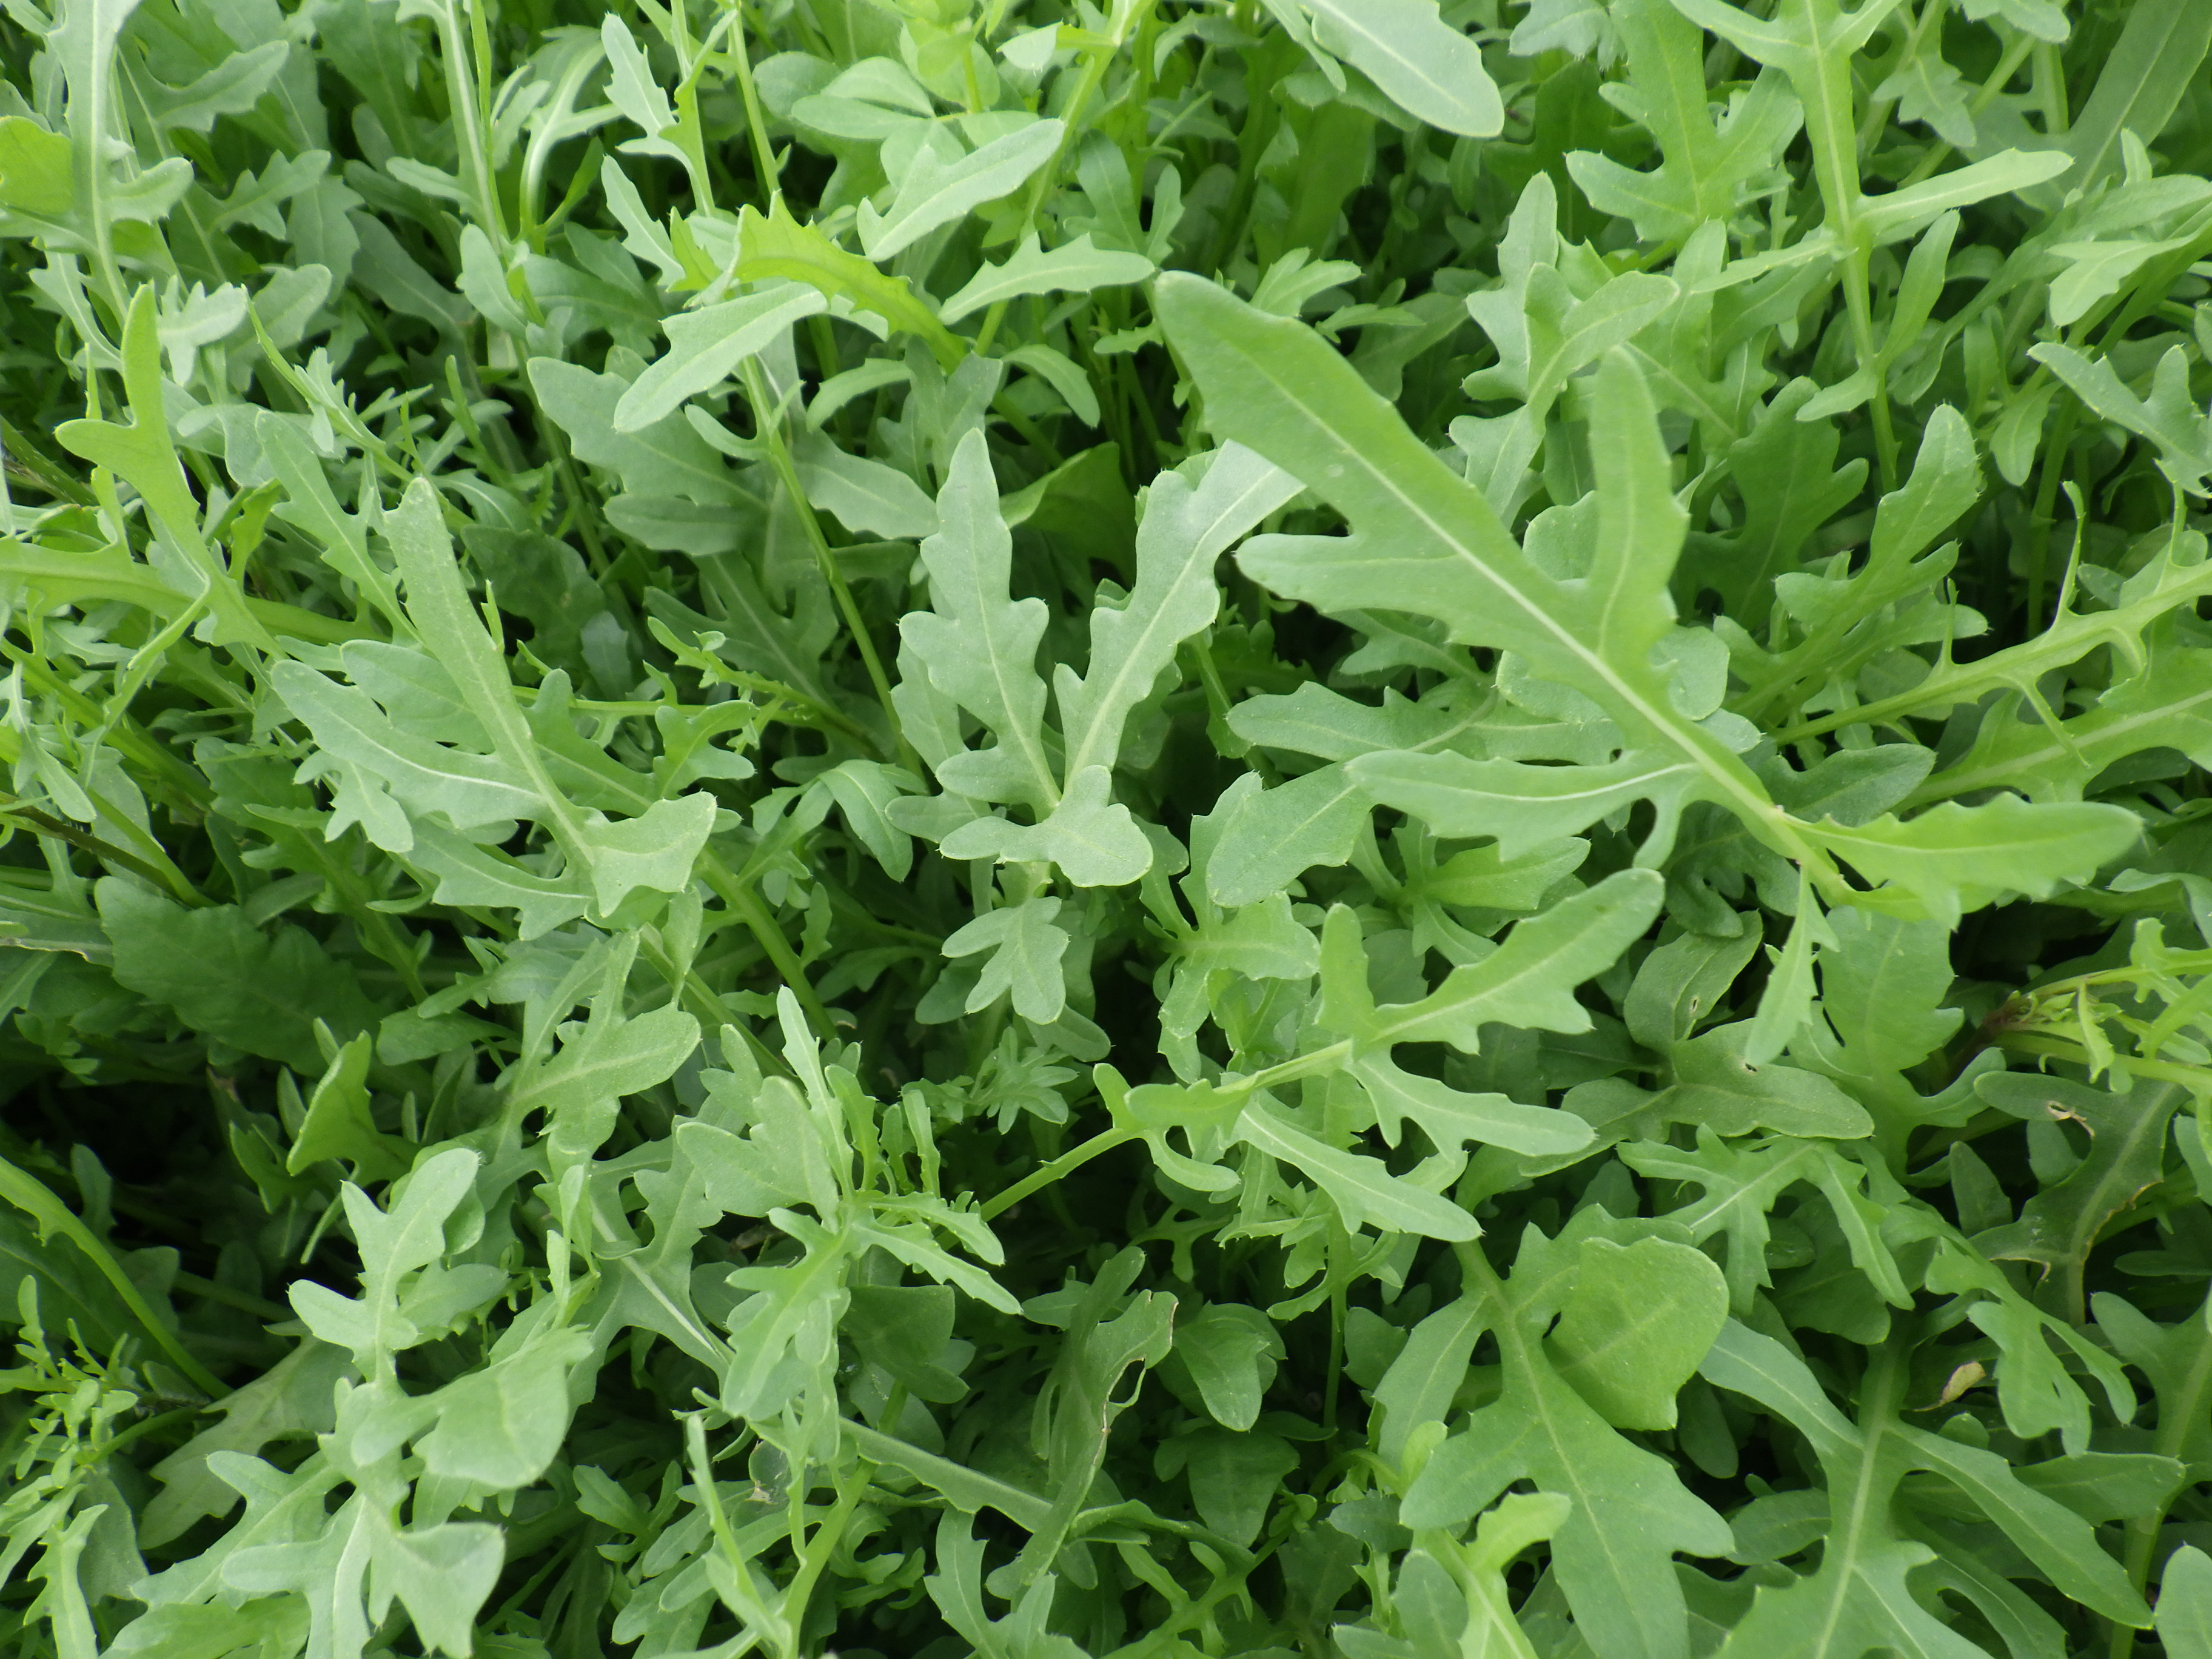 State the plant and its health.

rocket, healthy
